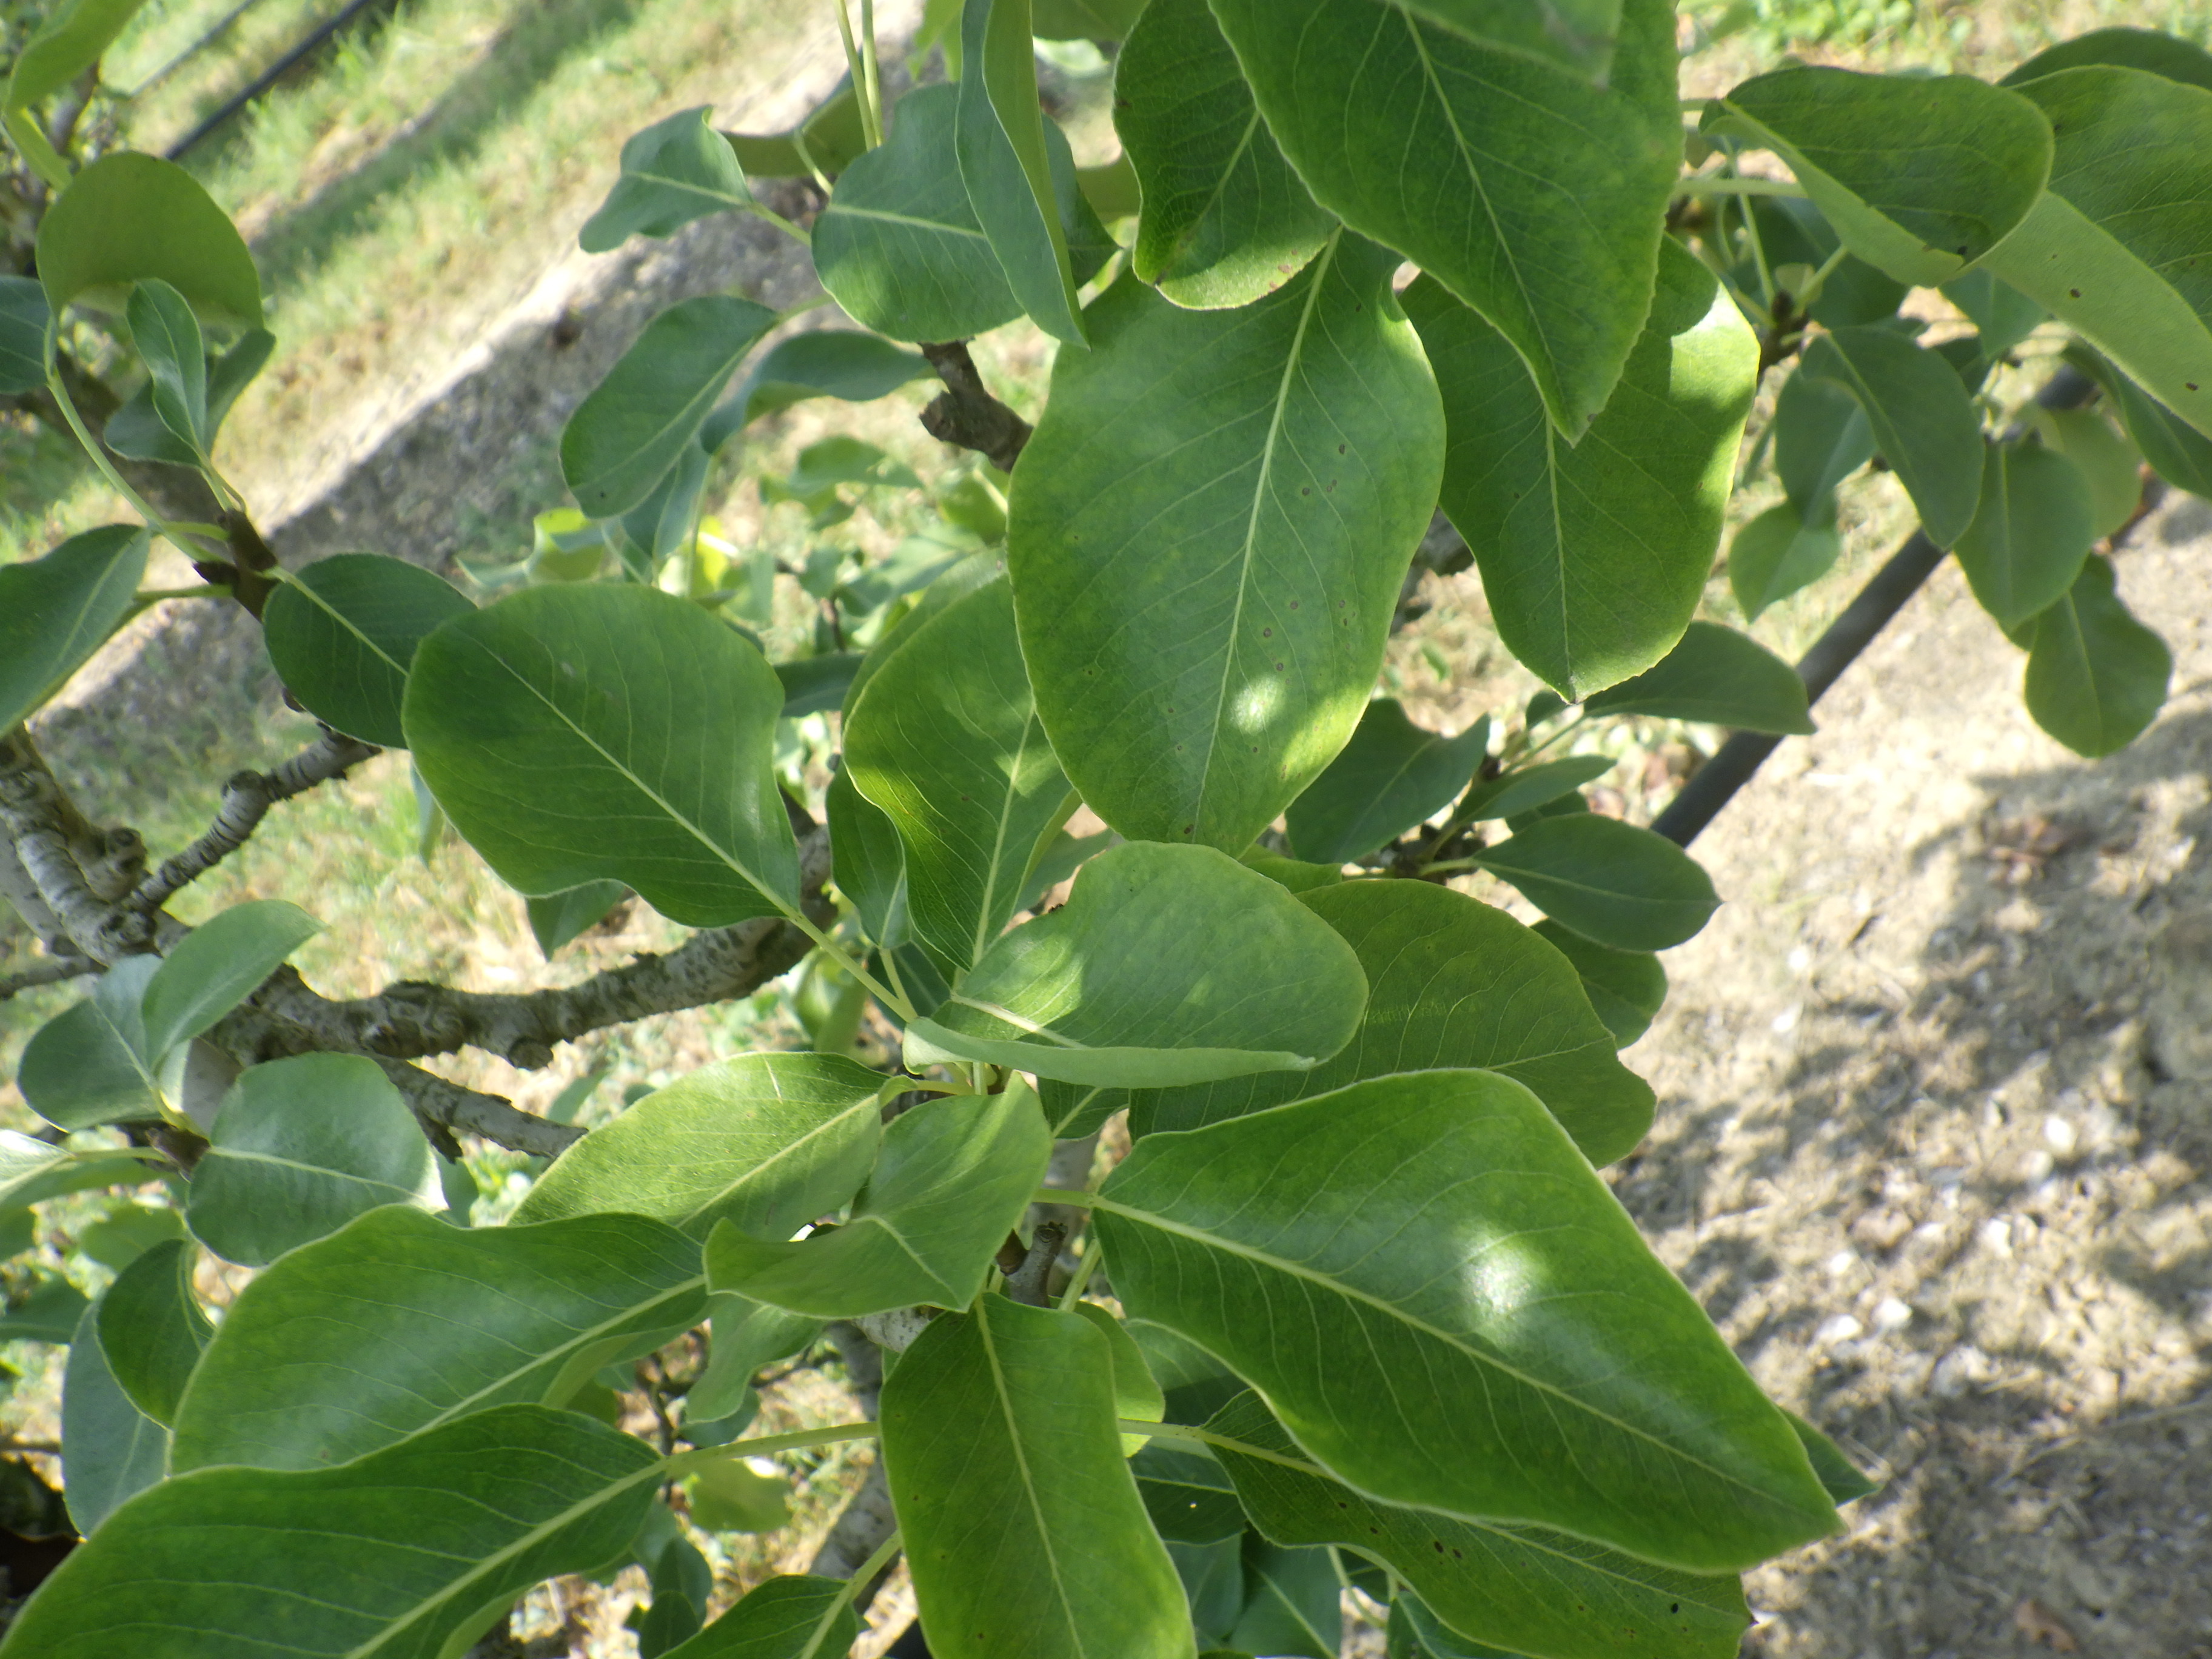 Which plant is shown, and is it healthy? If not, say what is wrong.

pear, black spot
